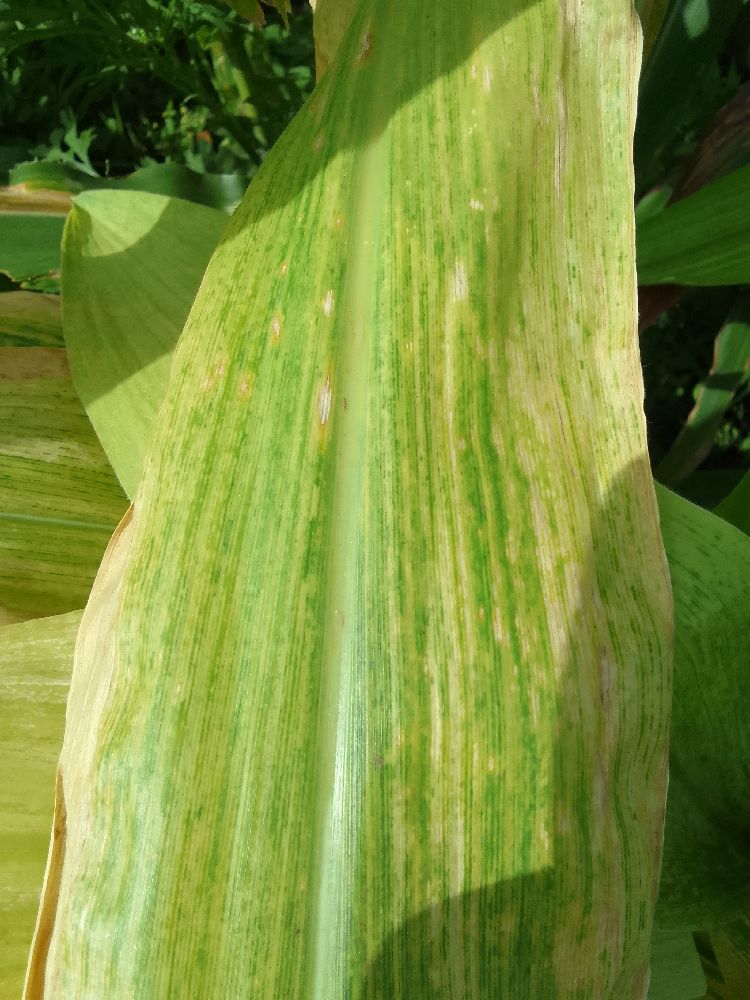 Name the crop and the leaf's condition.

maize, maize lethal necrosis
